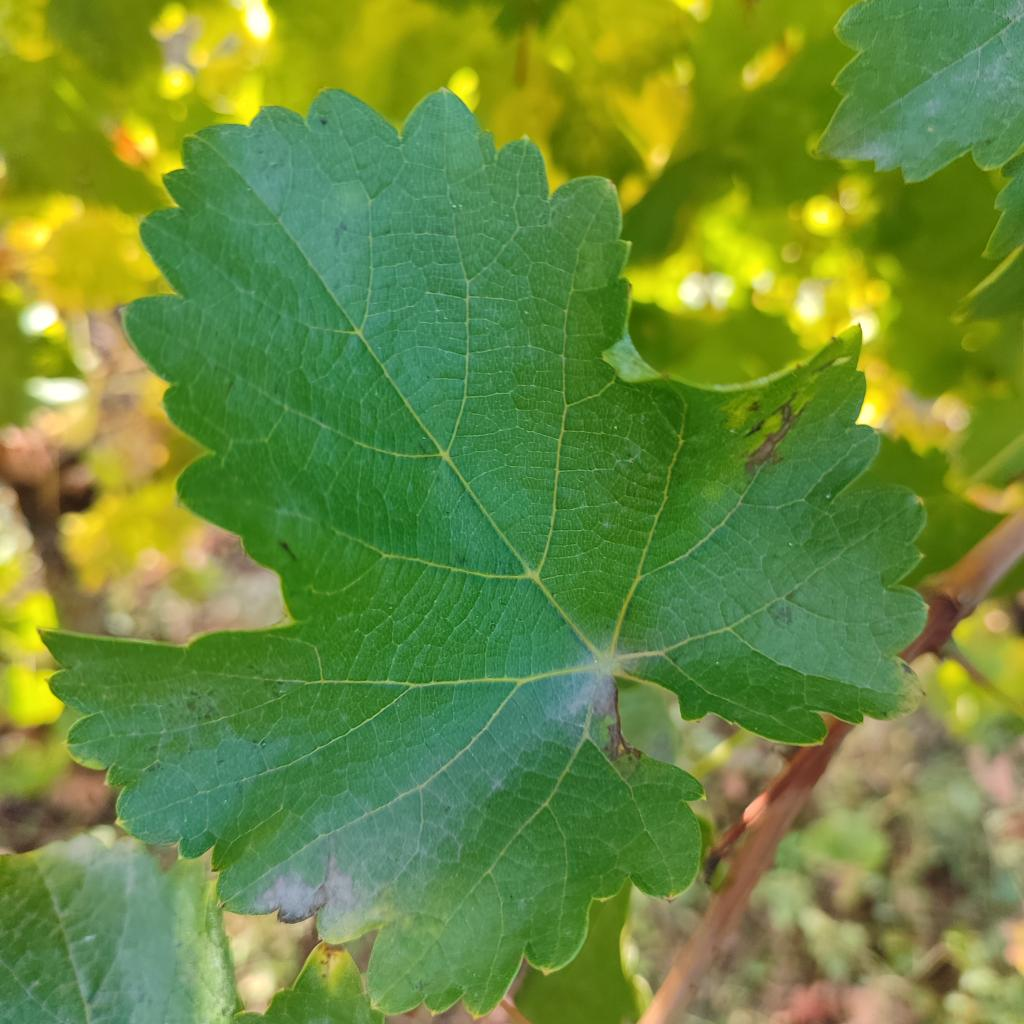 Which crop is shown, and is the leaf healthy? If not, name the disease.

grapevine, powdery mildew
